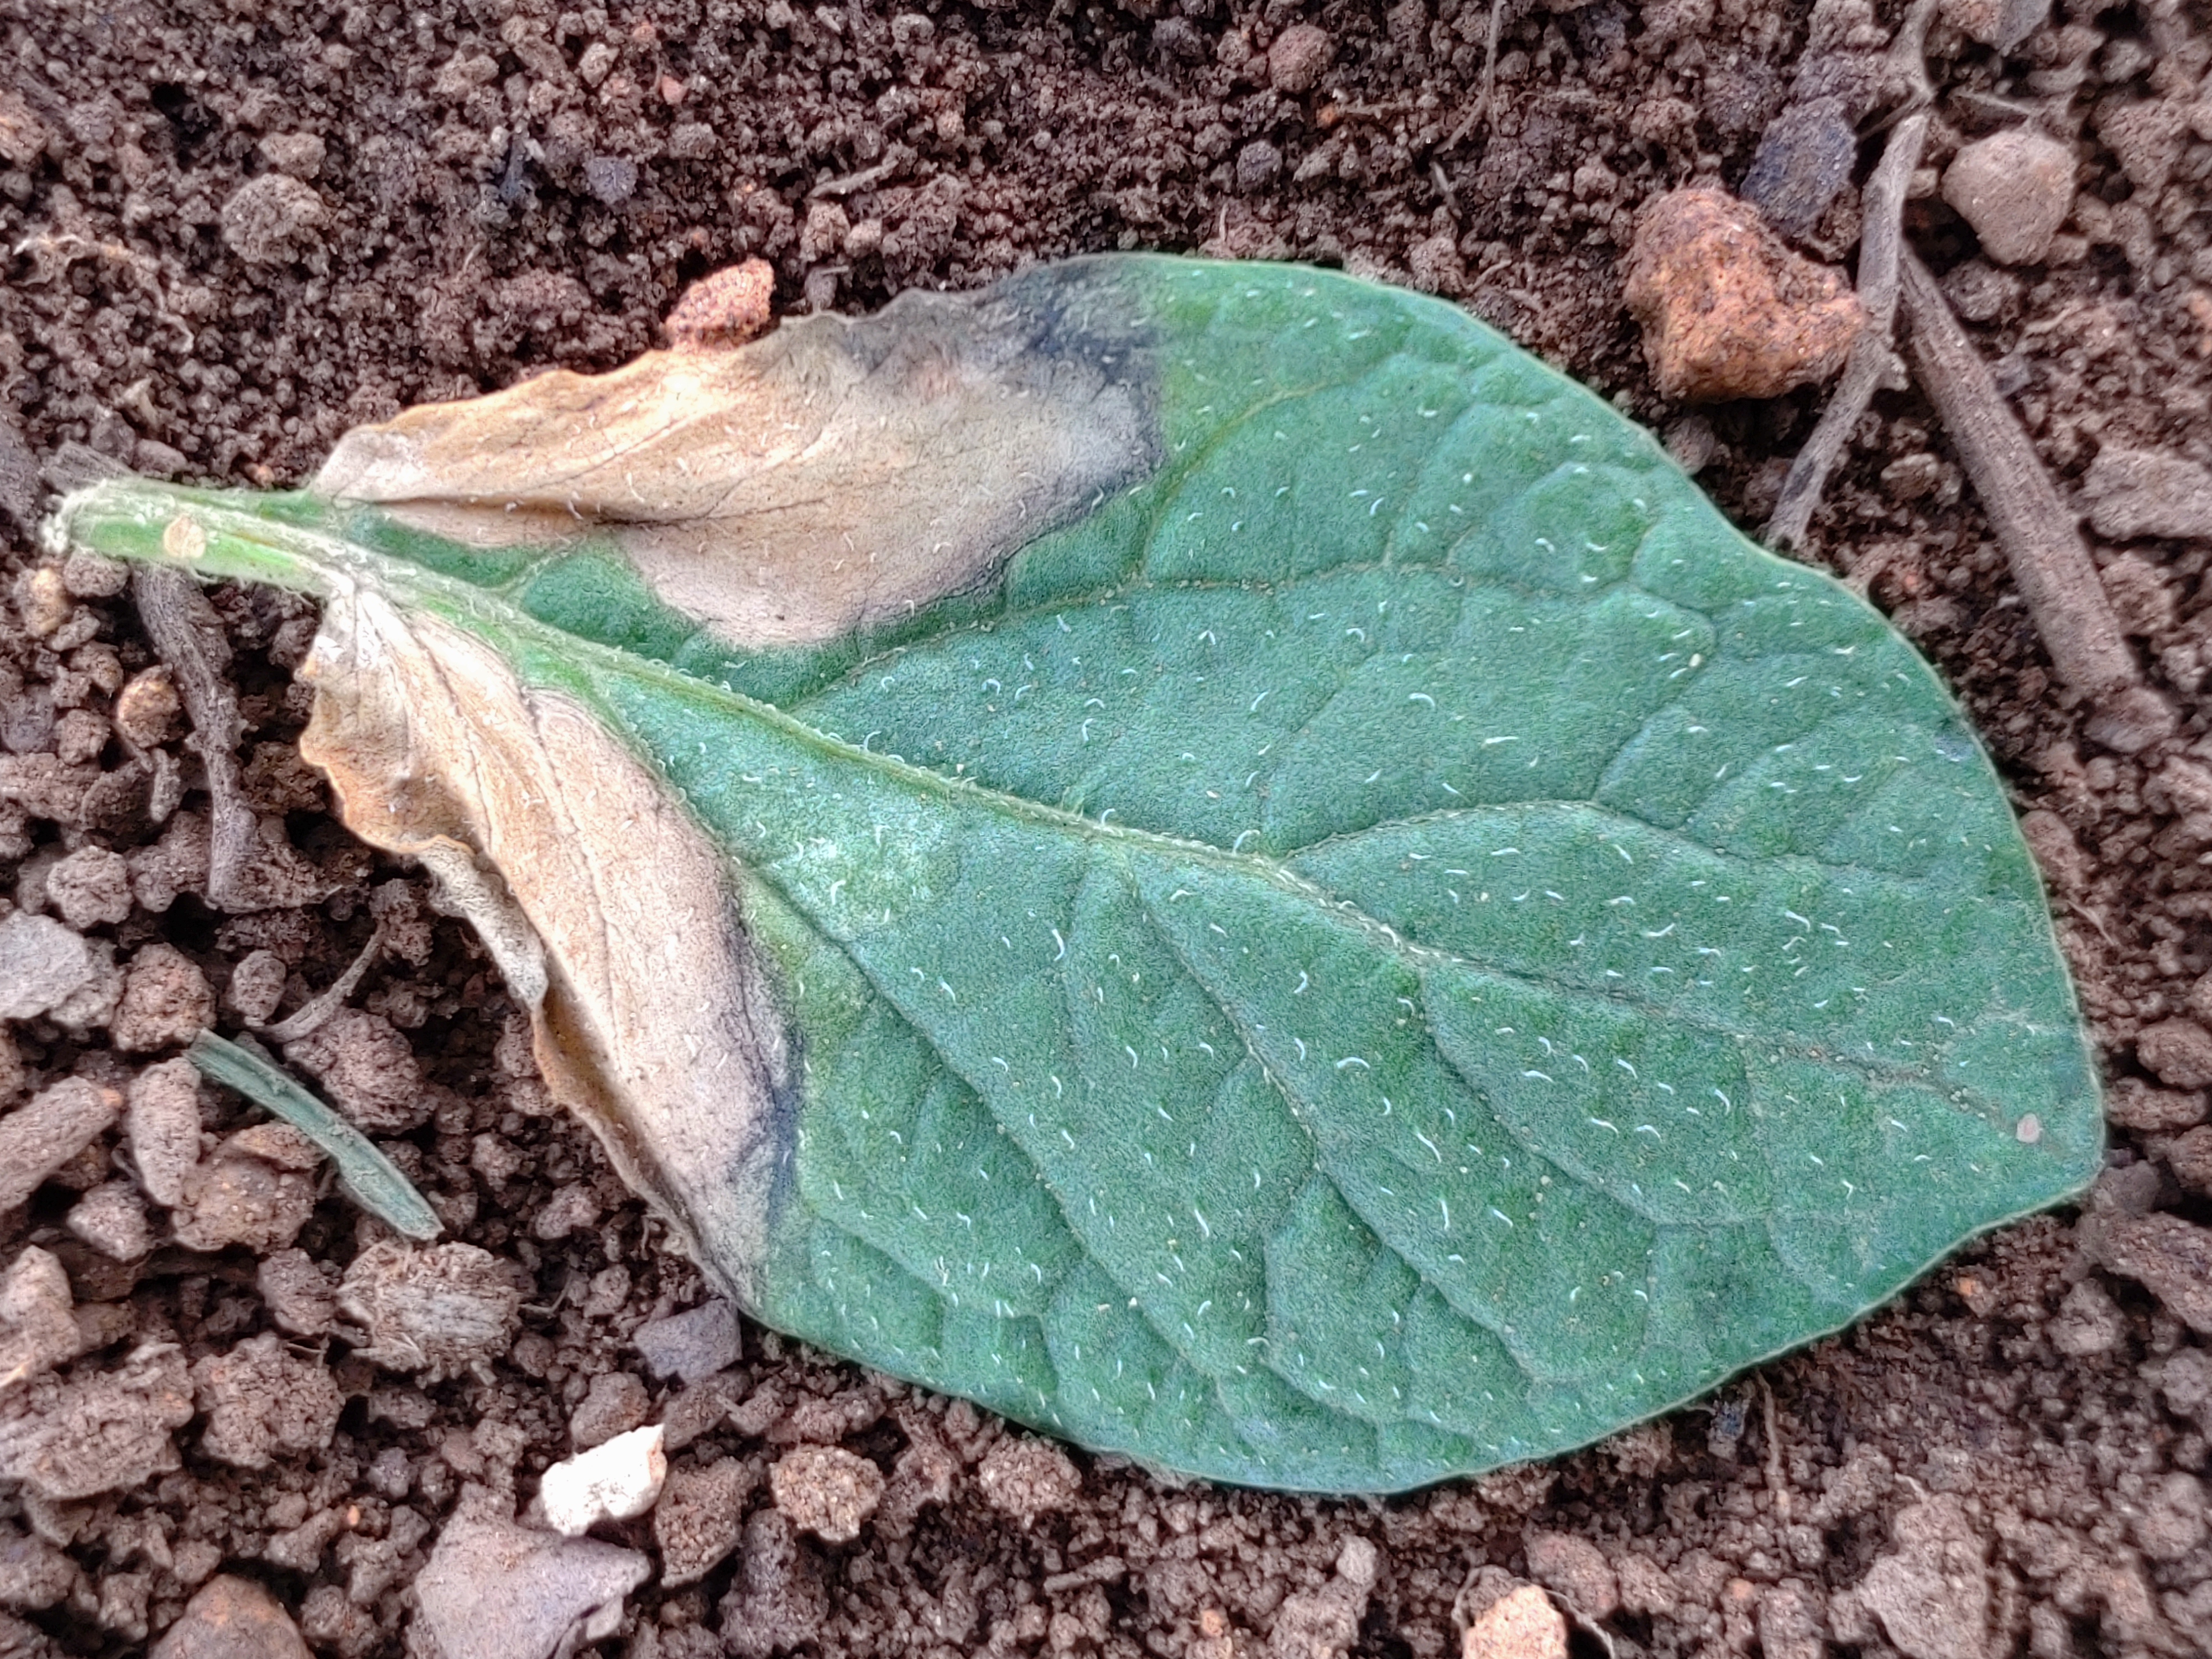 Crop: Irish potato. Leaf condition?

early blight
